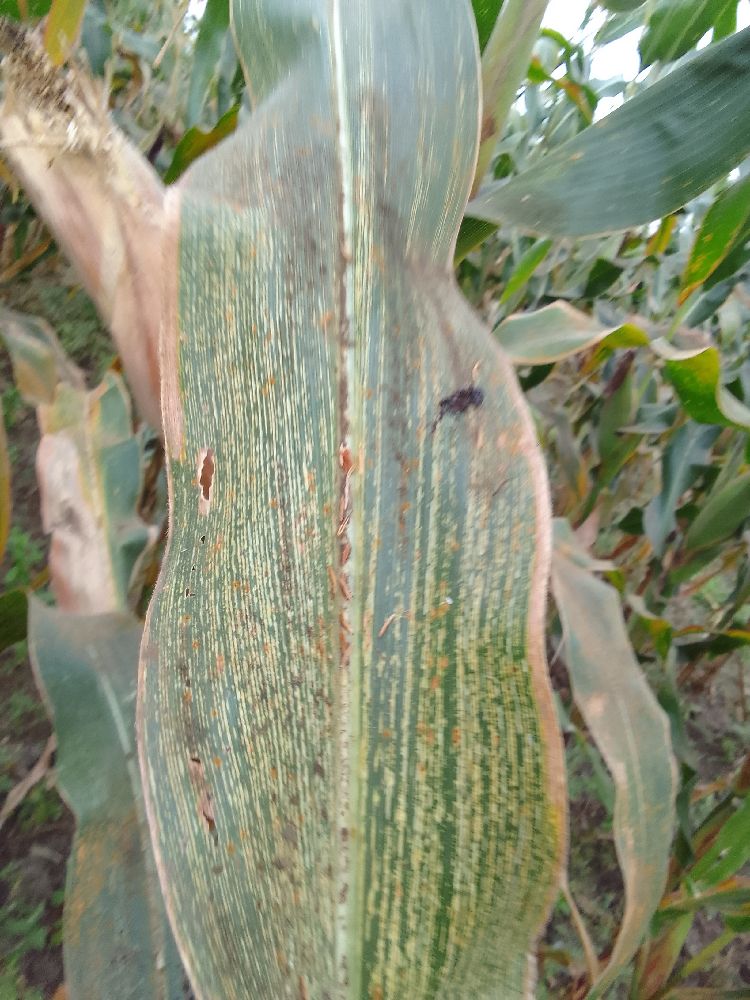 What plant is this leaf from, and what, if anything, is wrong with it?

maize, maize streak virus
